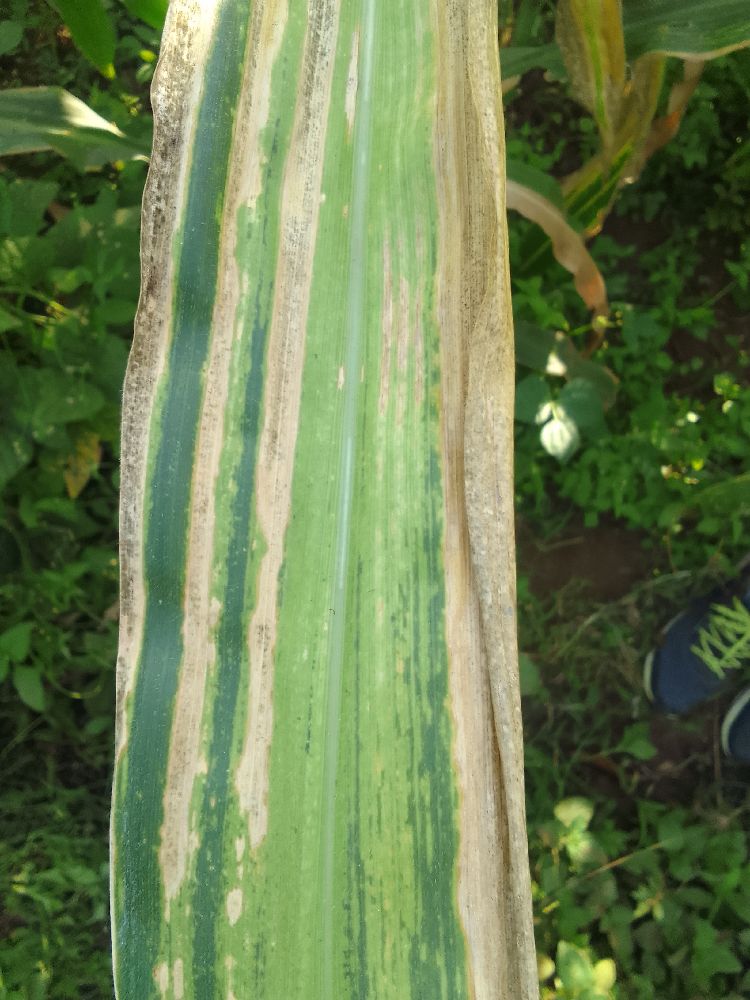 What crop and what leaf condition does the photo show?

maize, maize lethal necrosis
